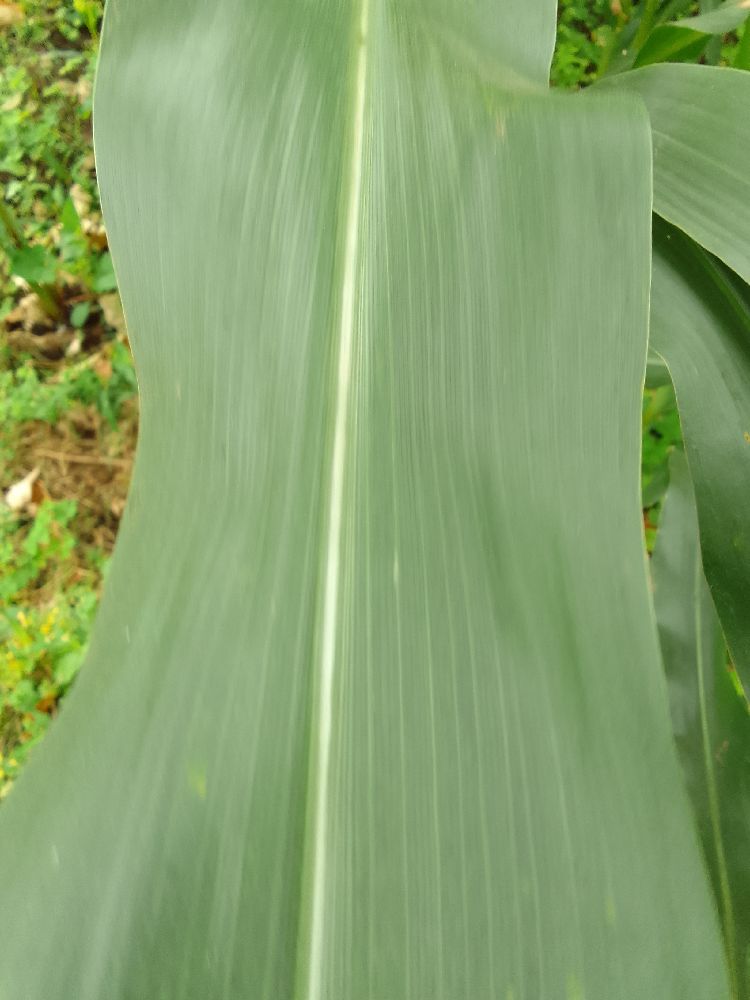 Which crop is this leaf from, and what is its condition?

maize, healthy
